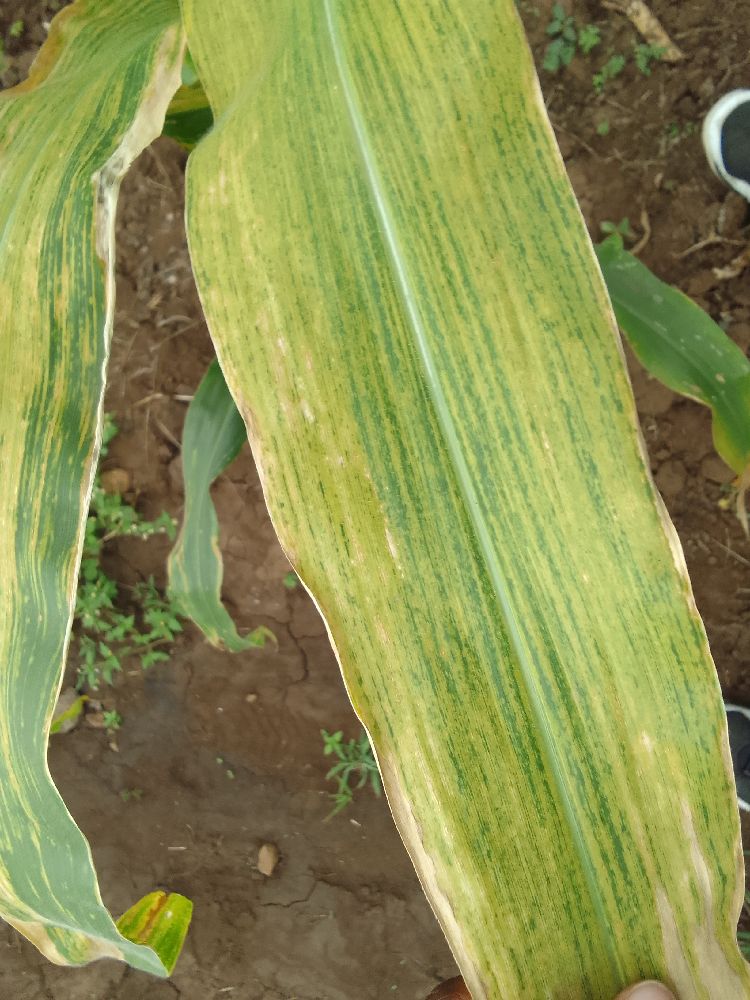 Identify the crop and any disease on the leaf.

maize, maize lethal necrosis
